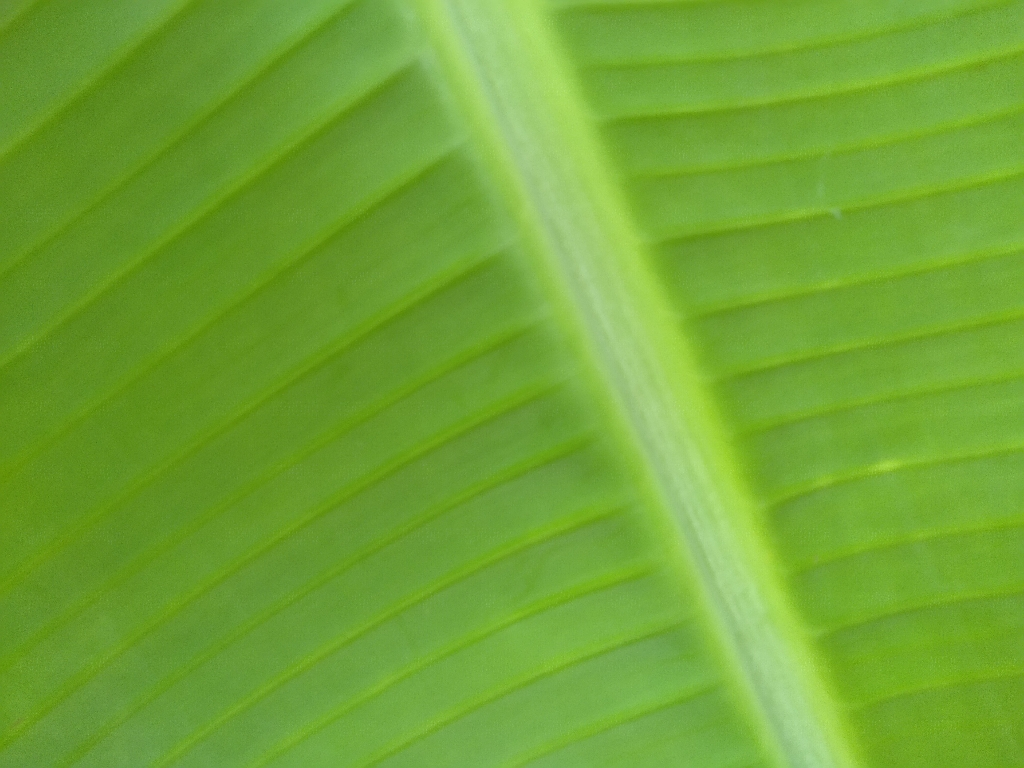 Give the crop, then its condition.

banana, healthy
